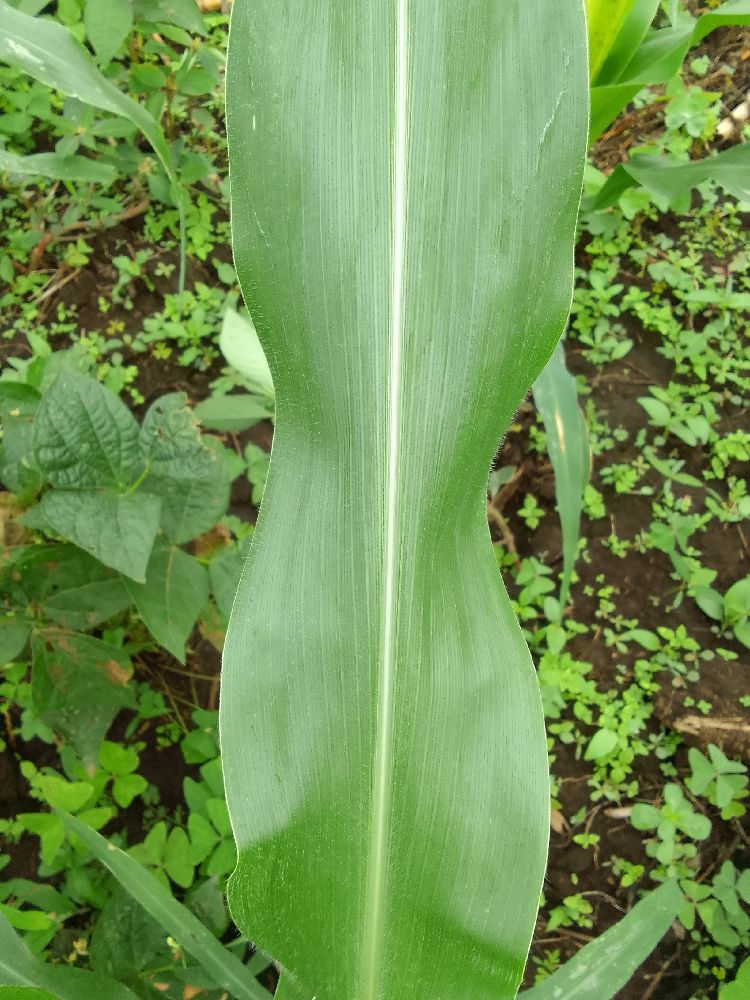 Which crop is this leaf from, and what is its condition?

maize, healthy
